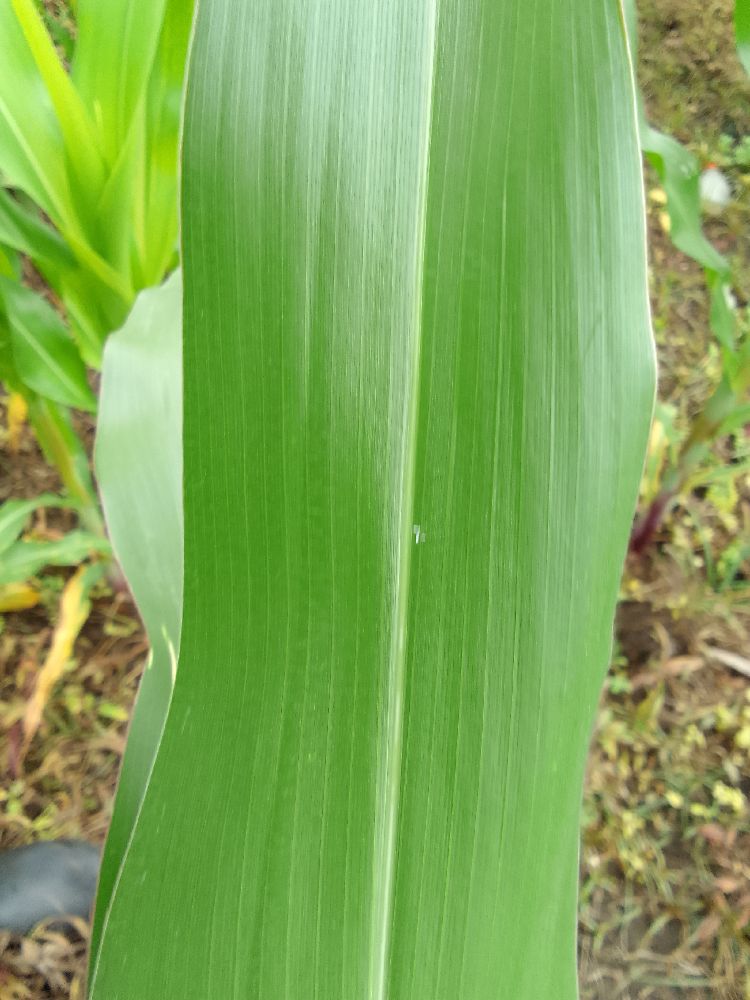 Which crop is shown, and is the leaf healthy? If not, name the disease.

maize, healthy
